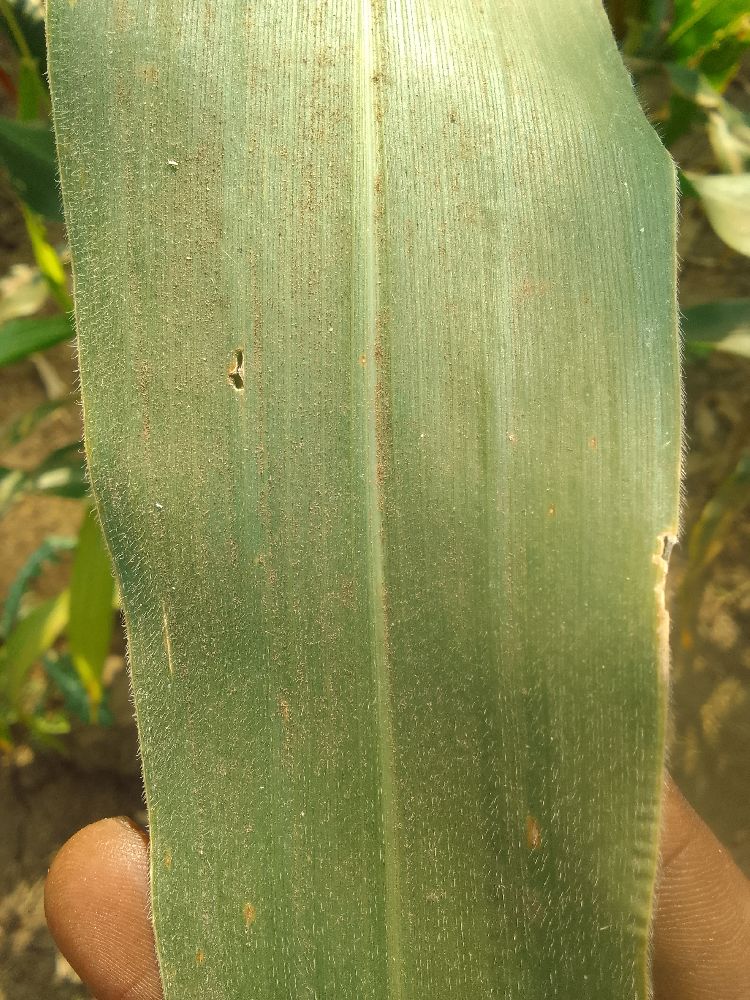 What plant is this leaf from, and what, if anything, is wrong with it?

maize, healthy
